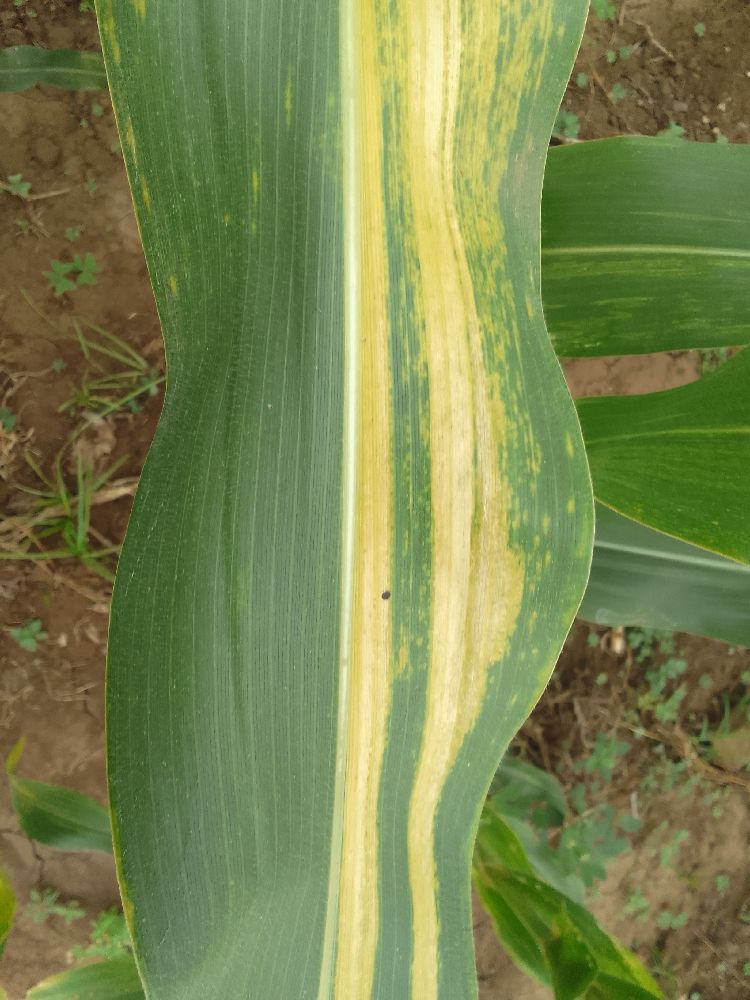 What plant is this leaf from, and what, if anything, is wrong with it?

maize, maize lethal necrosis
